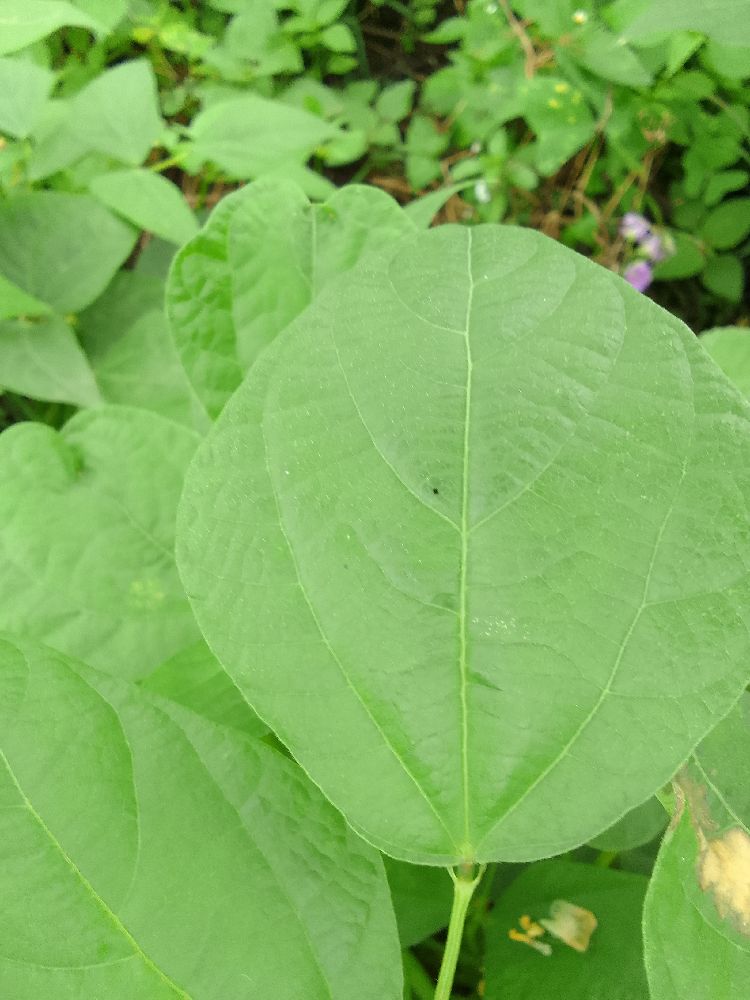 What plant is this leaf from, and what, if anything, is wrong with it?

common bean, healthy
